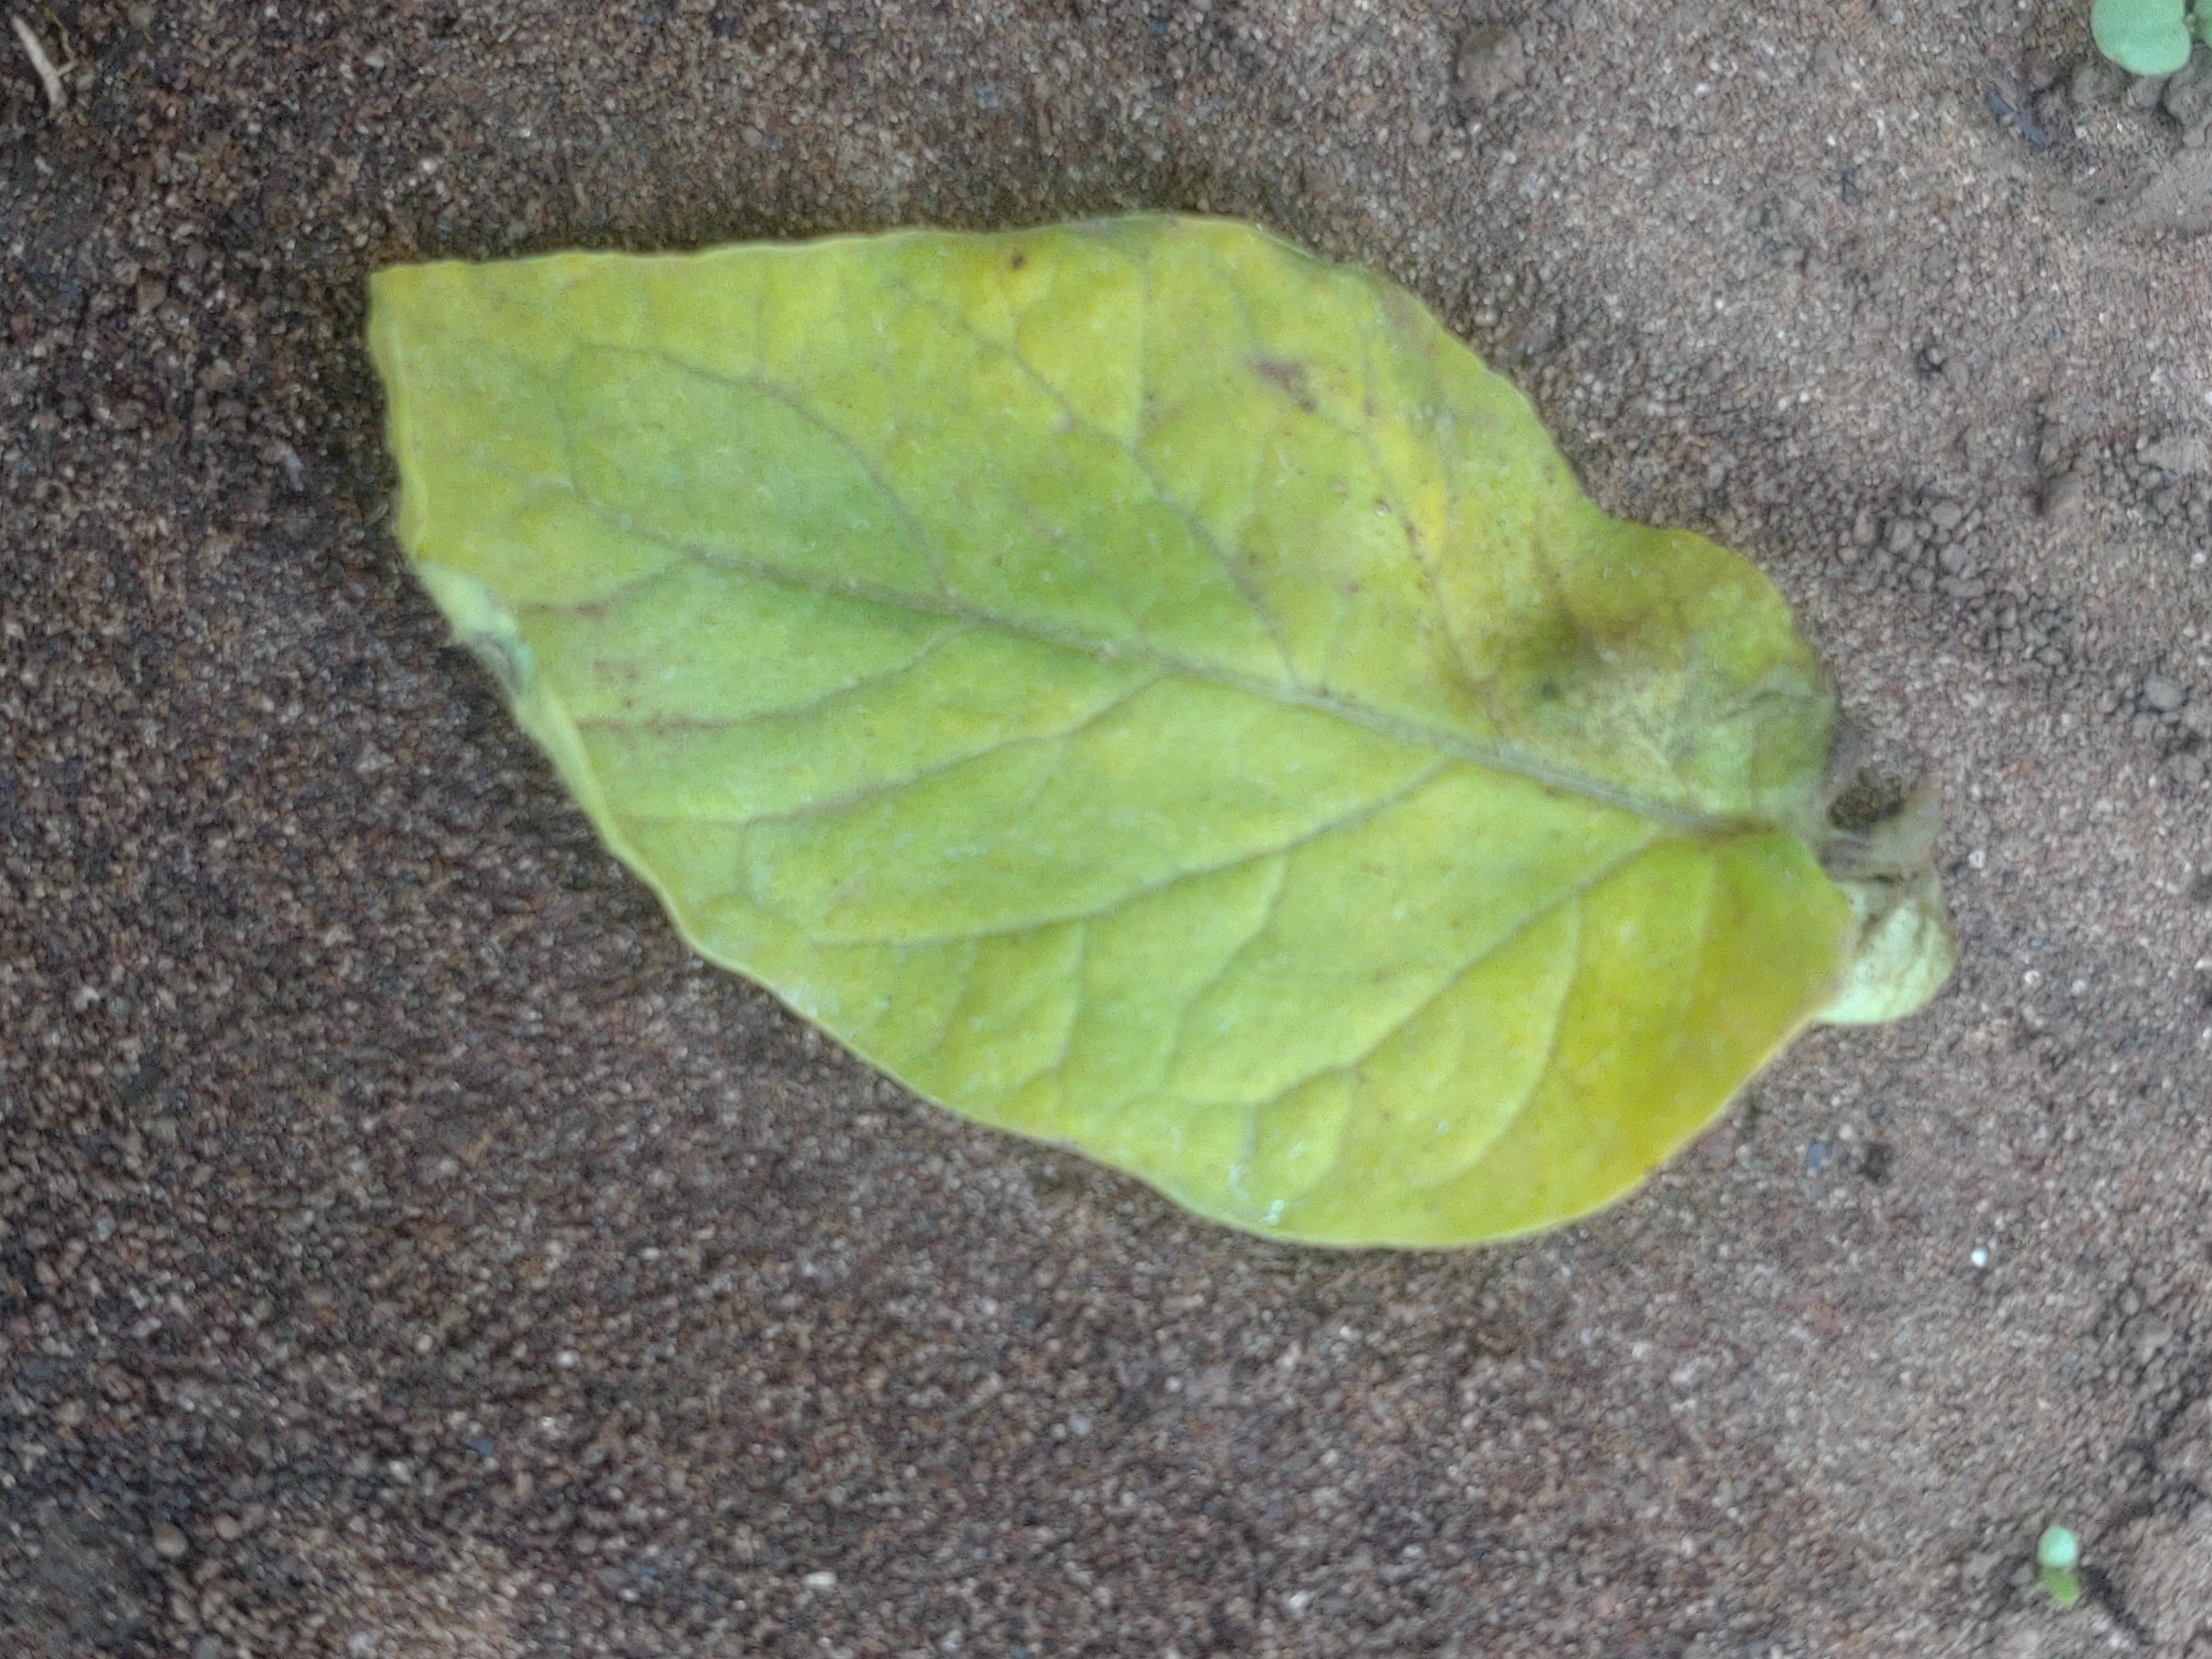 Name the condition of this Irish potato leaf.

late blight
